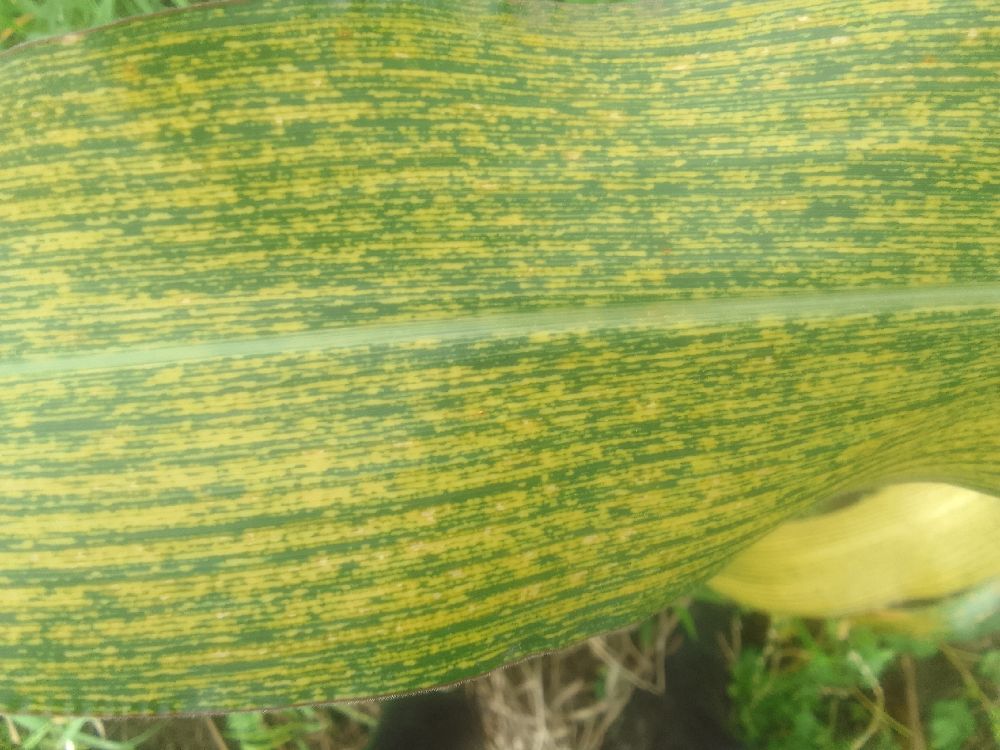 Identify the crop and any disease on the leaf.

maize, maize streak virus
